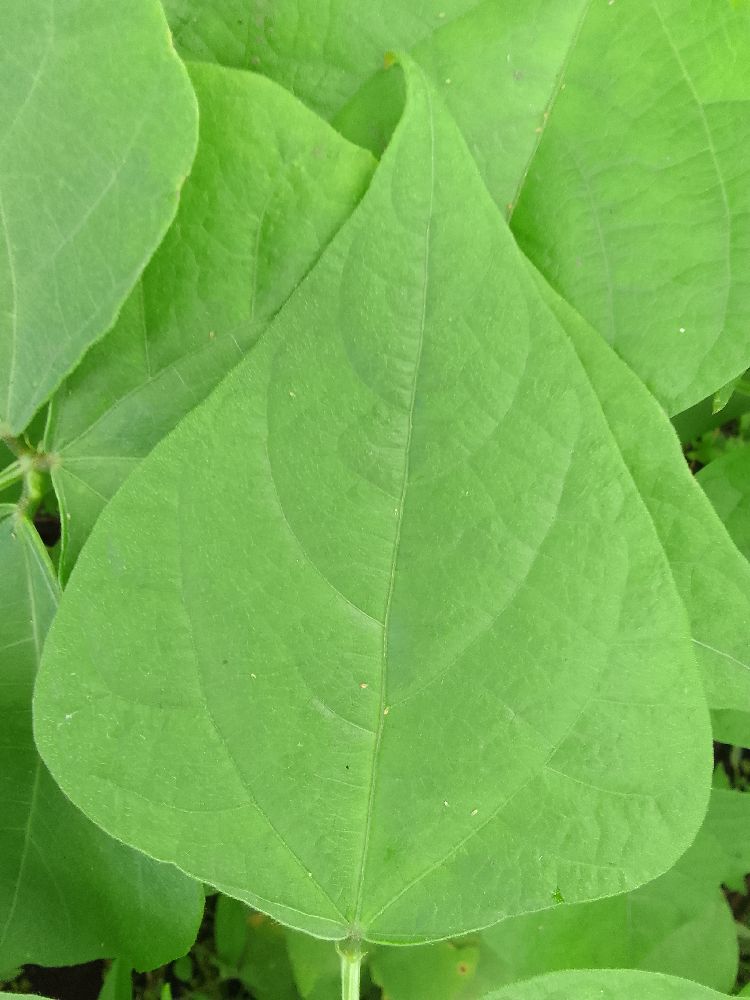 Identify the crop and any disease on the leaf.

common bean, healthy
